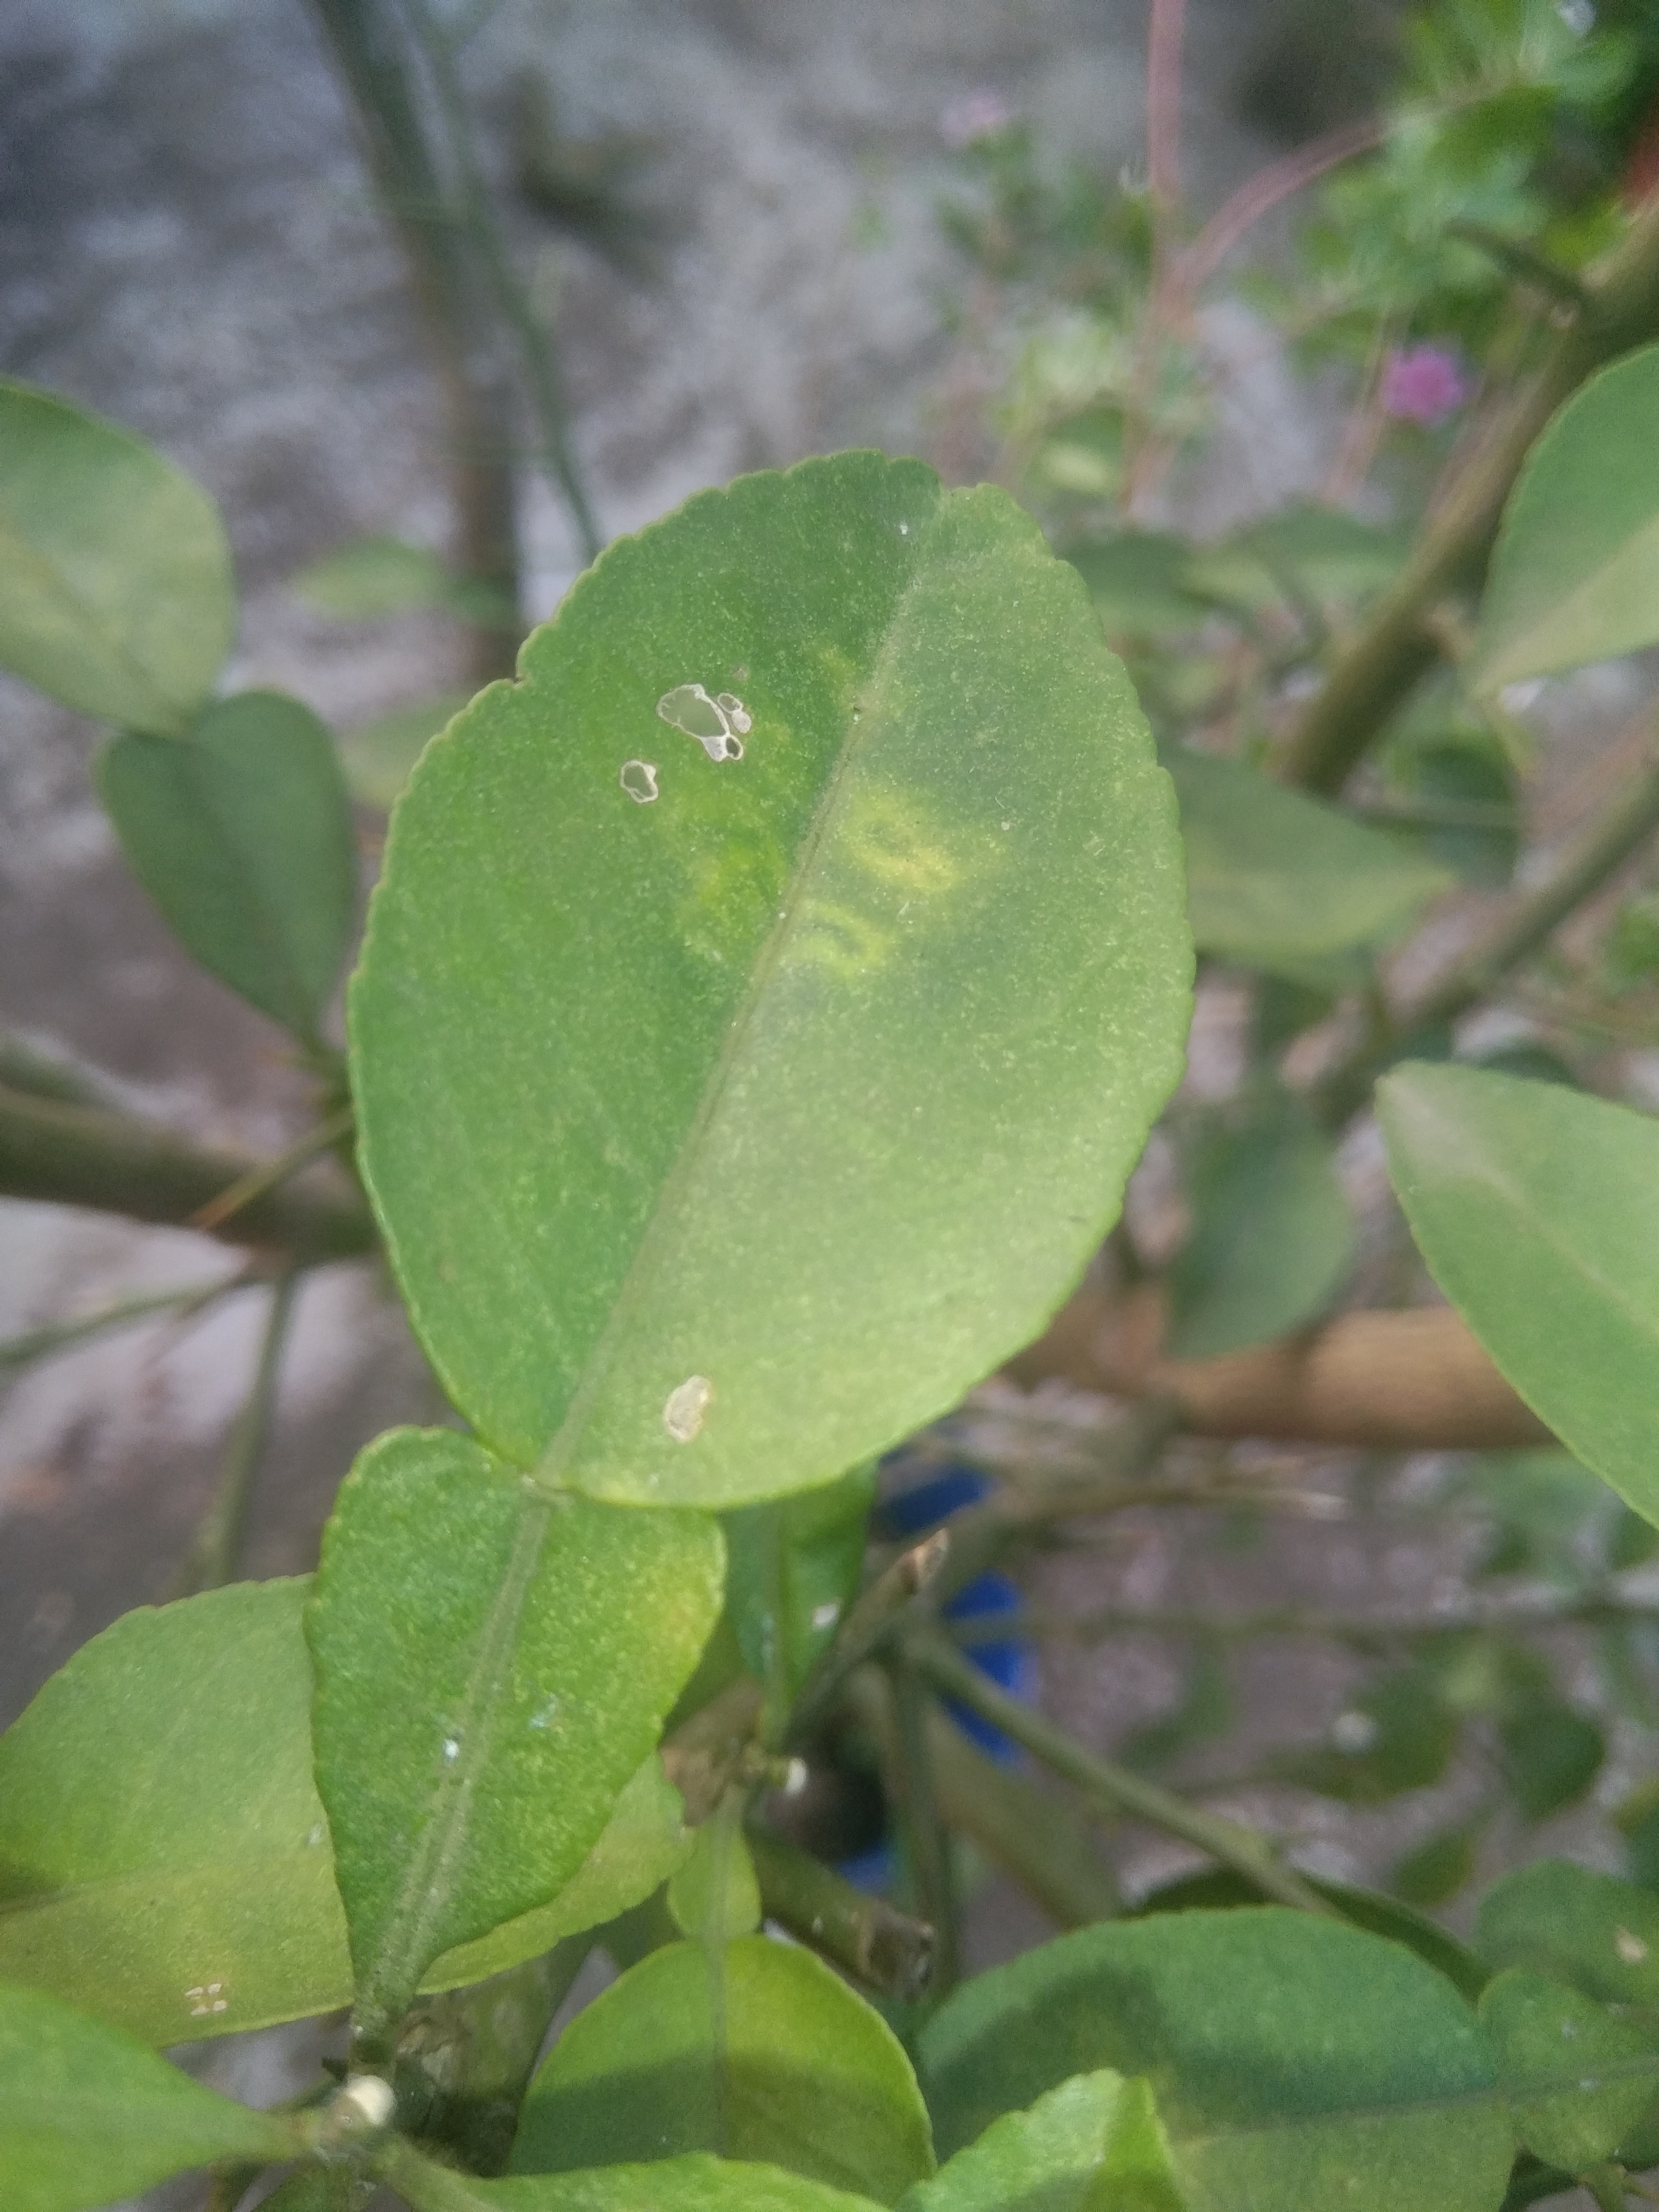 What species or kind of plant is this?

lemon
